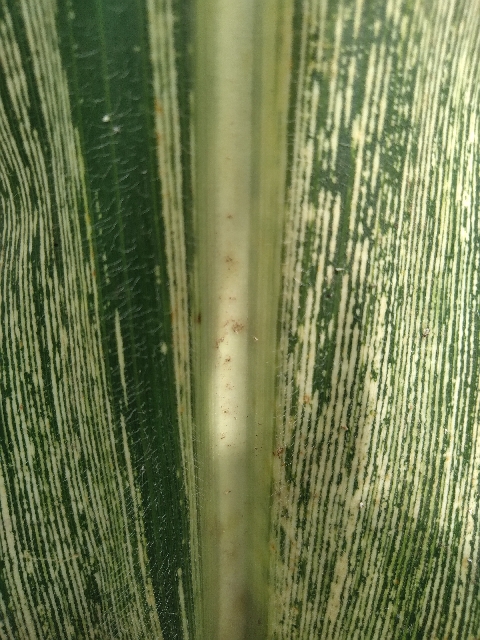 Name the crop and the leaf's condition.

maize, maize streak virus
